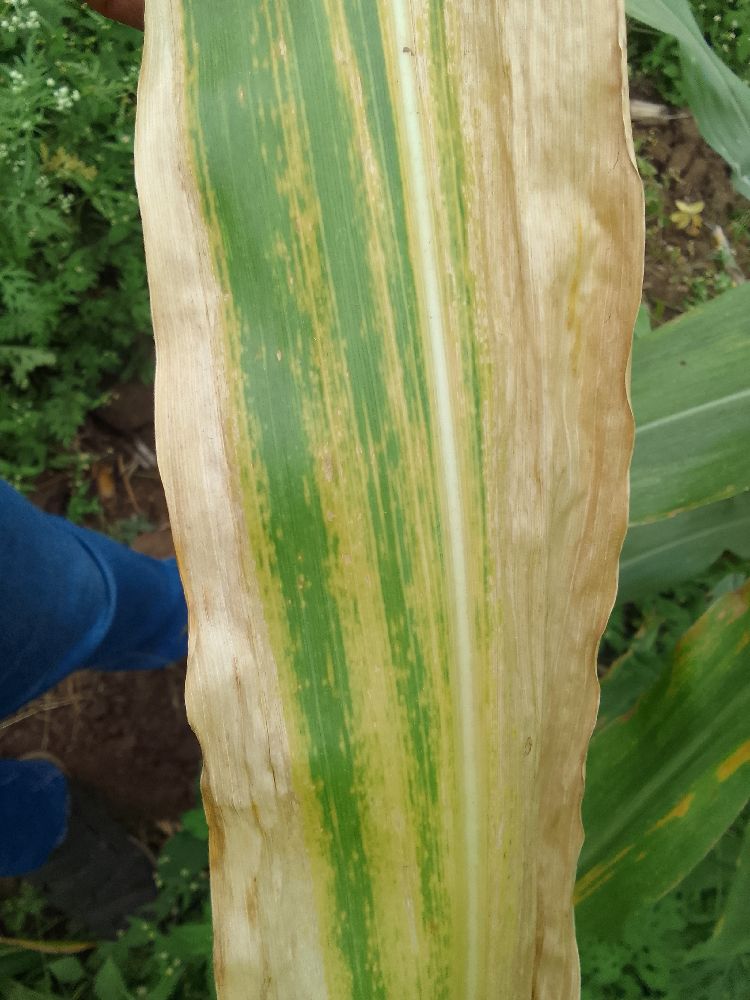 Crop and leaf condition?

maize, maize lethal necrosis
